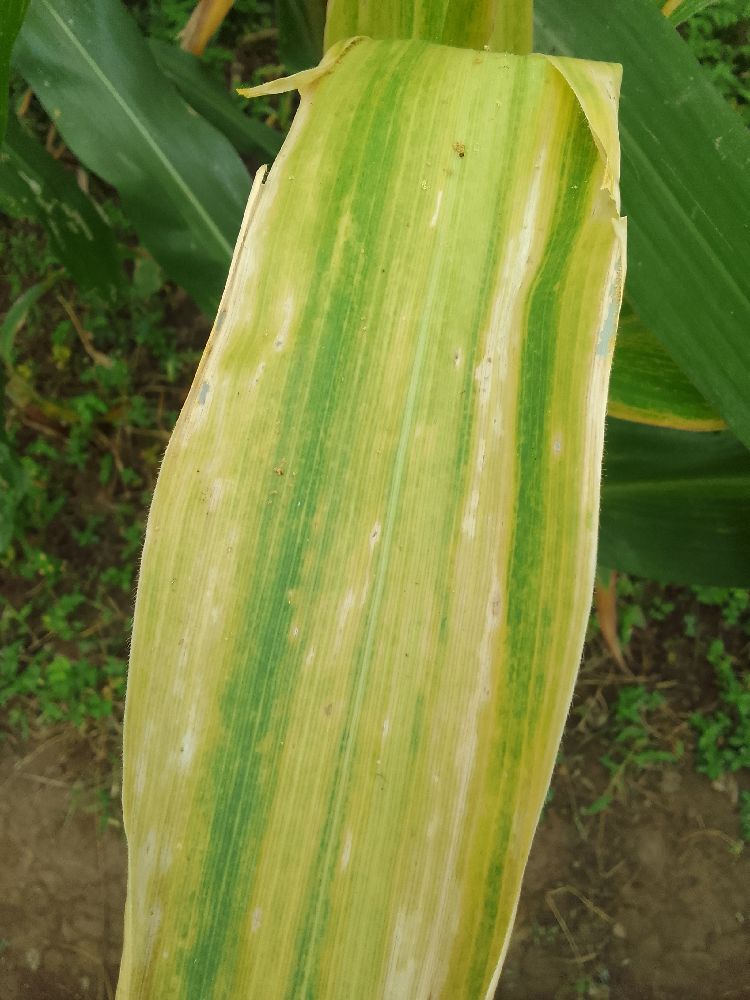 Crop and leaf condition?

maize, maize lethal necrosis
